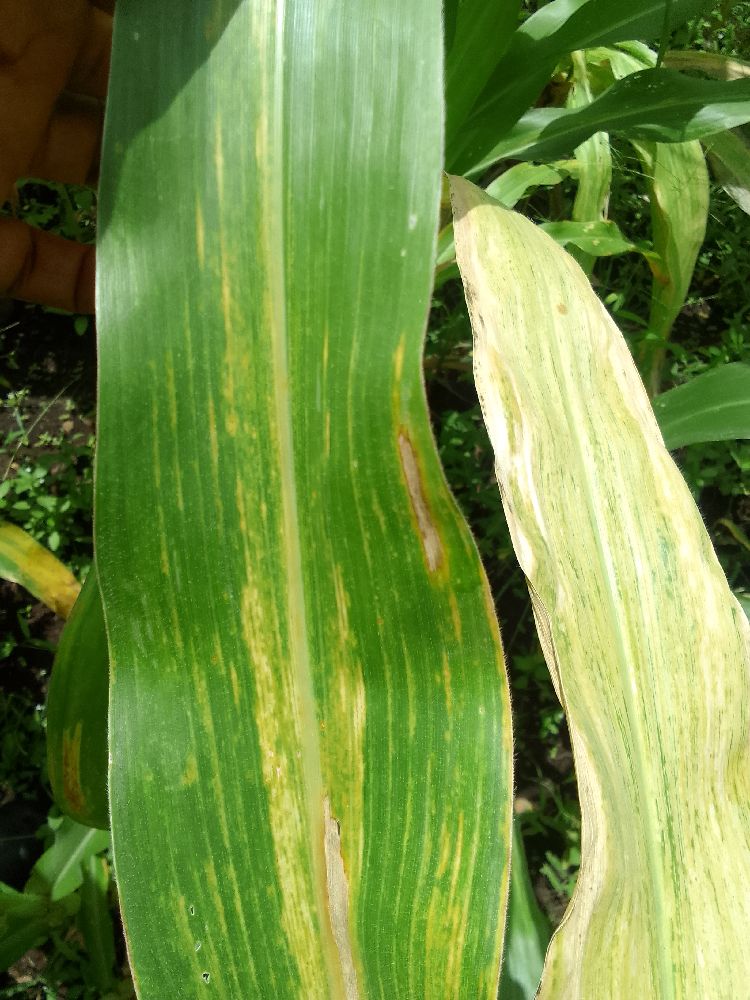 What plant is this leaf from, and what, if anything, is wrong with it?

maize, maize lethal necrosis
